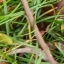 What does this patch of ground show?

grass
